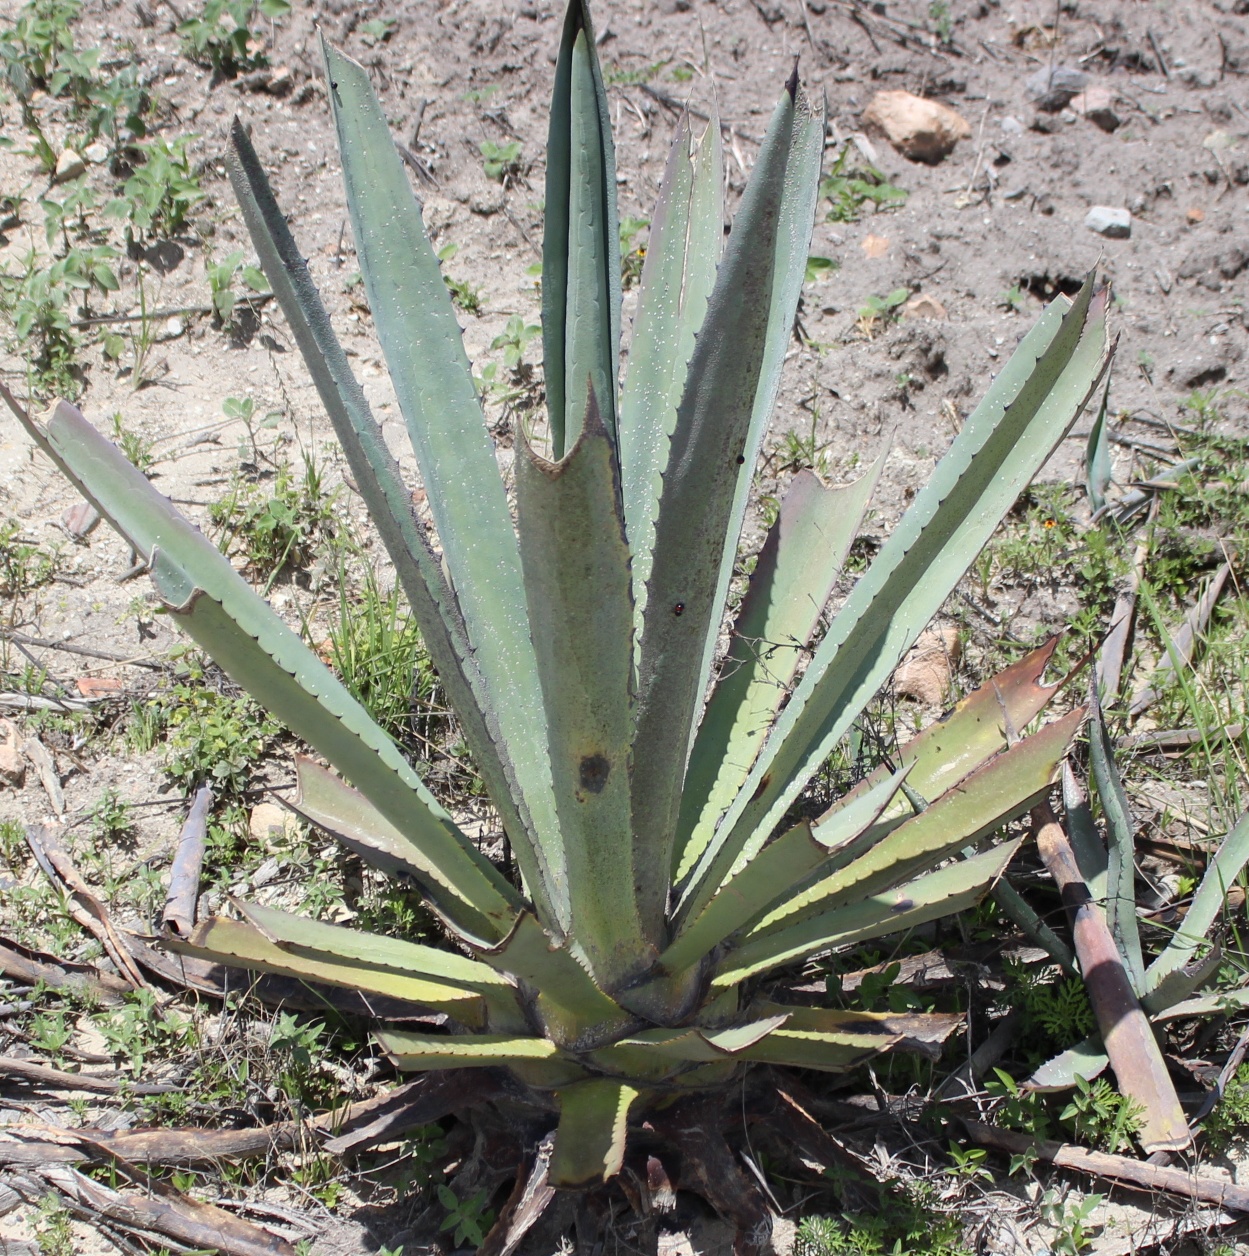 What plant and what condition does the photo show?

agave, small
